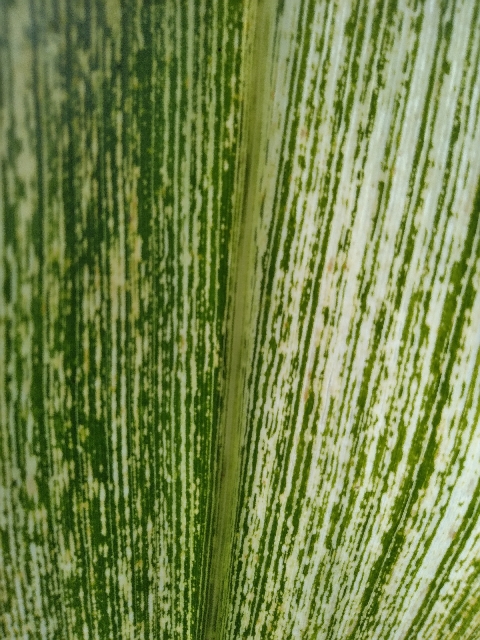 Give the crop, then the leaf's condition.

maize, maize streak virus
